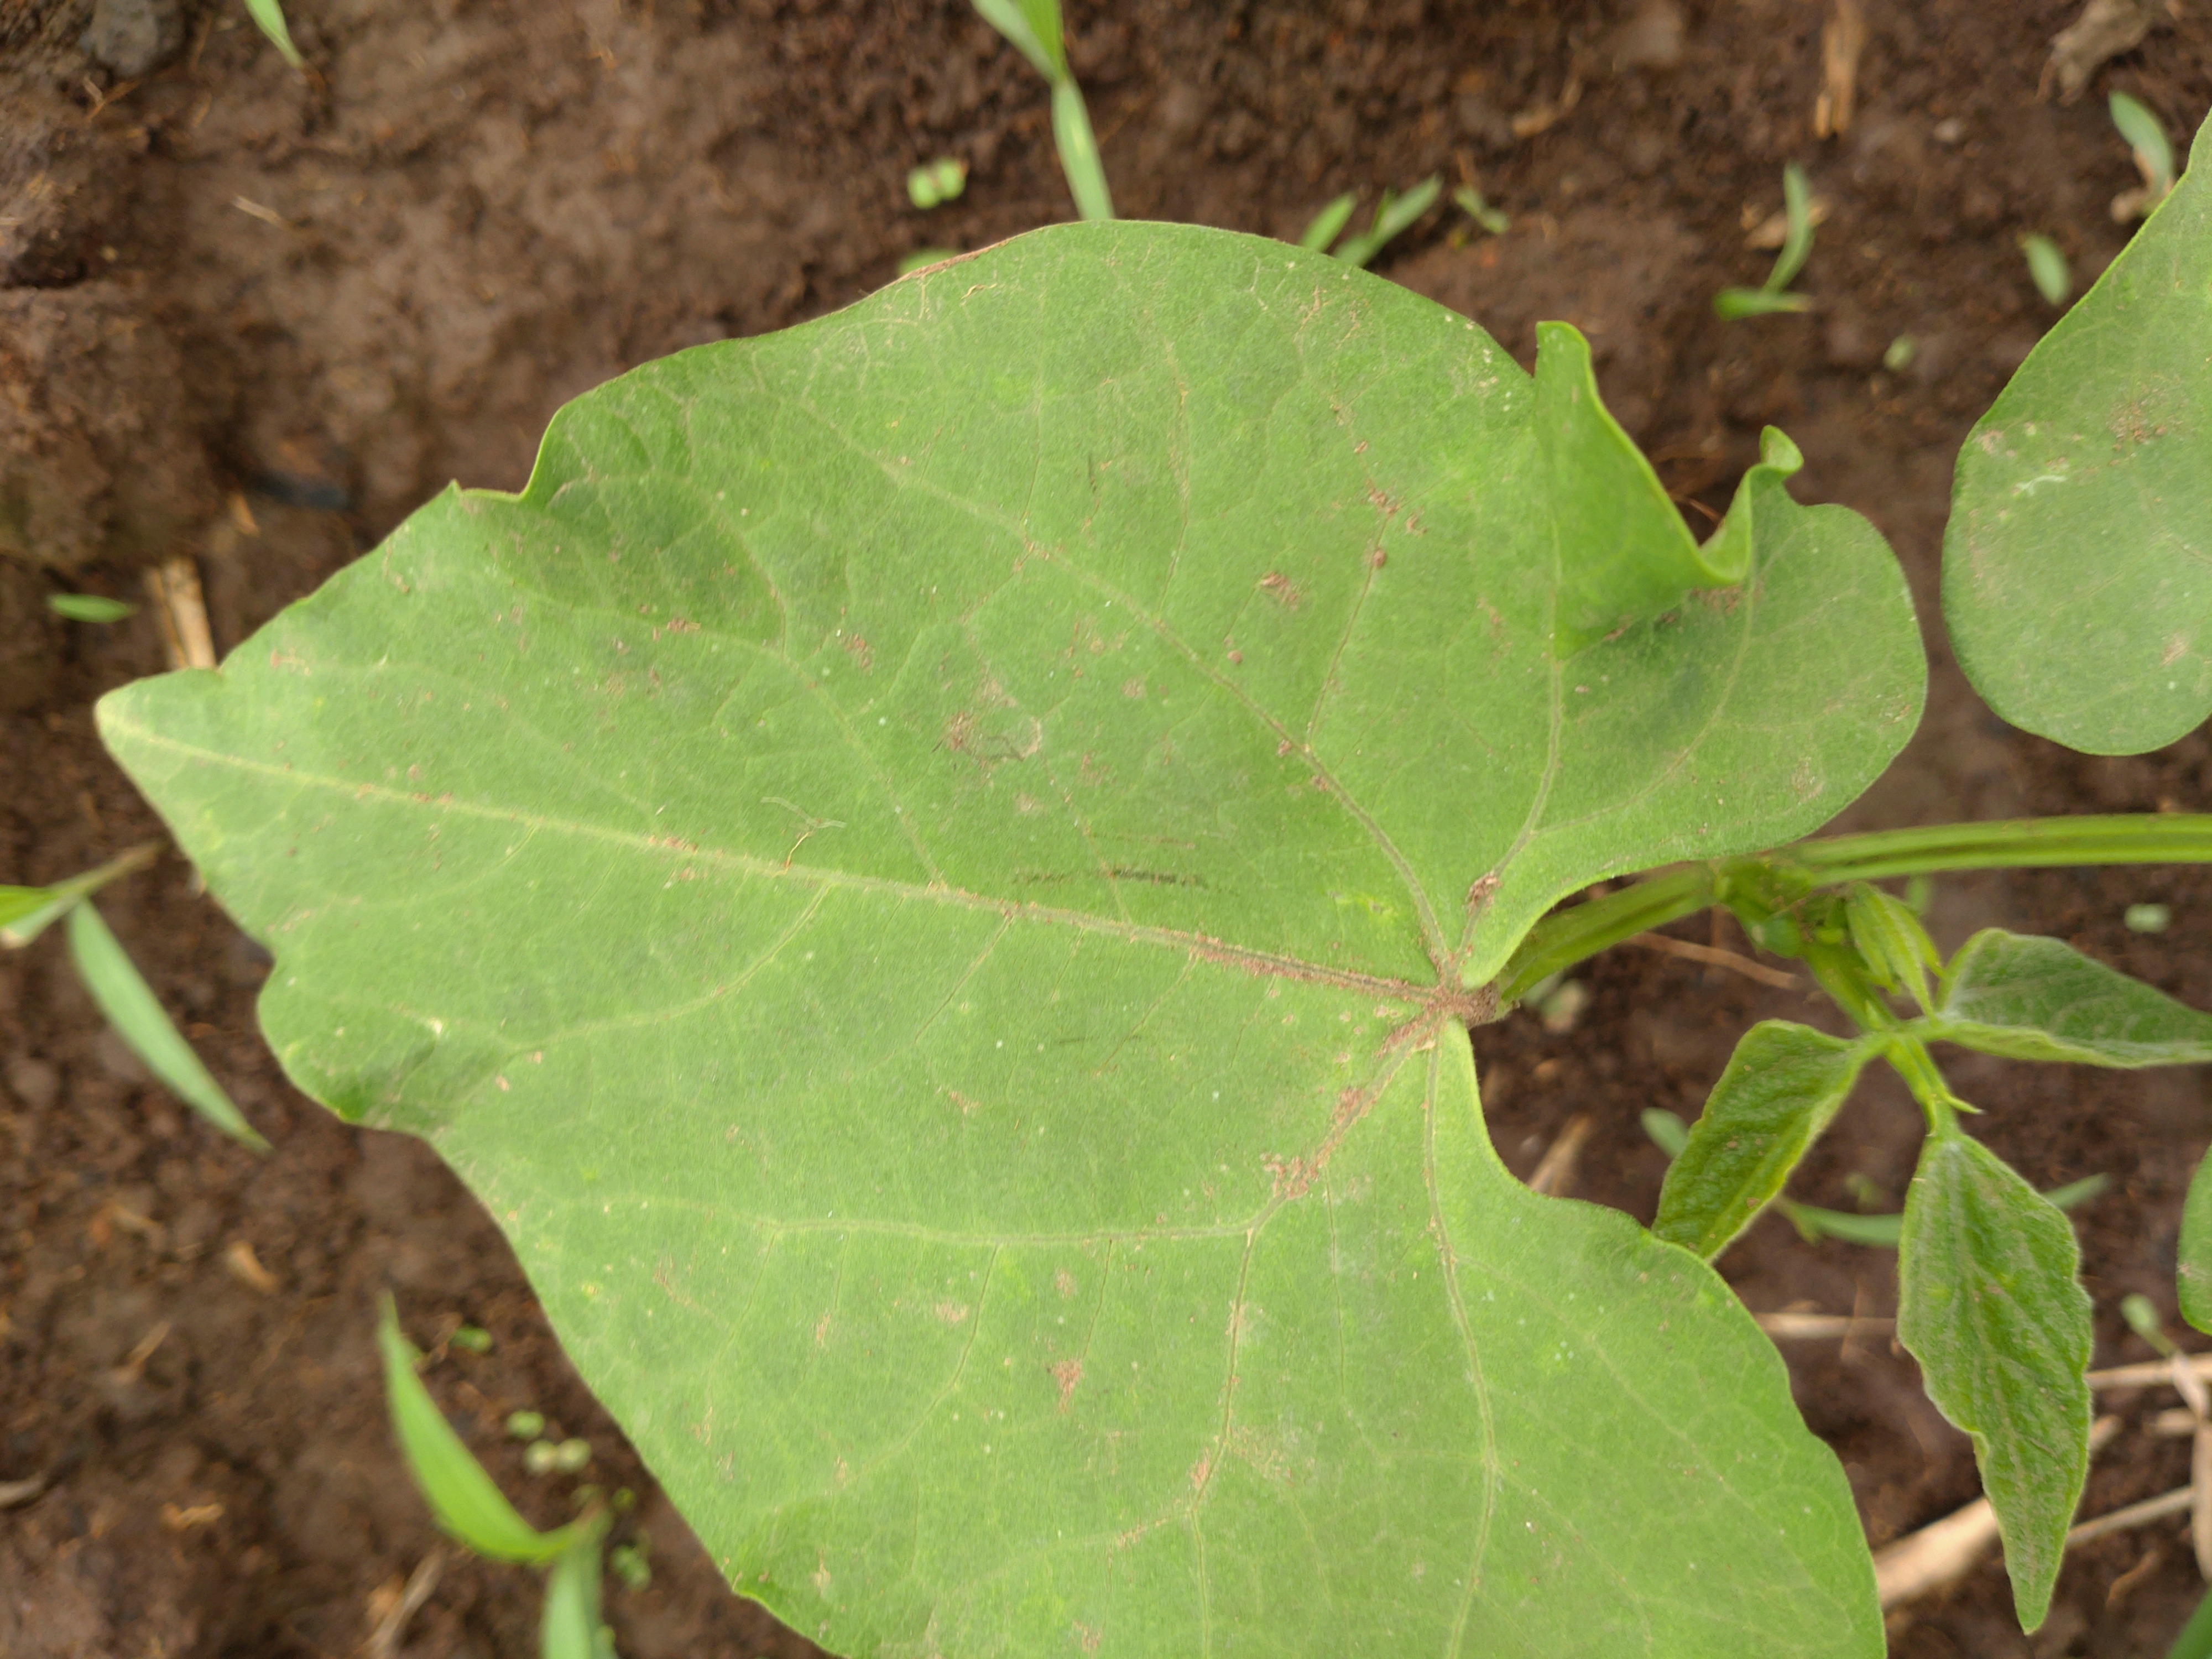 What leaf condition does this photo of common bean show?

healthy
